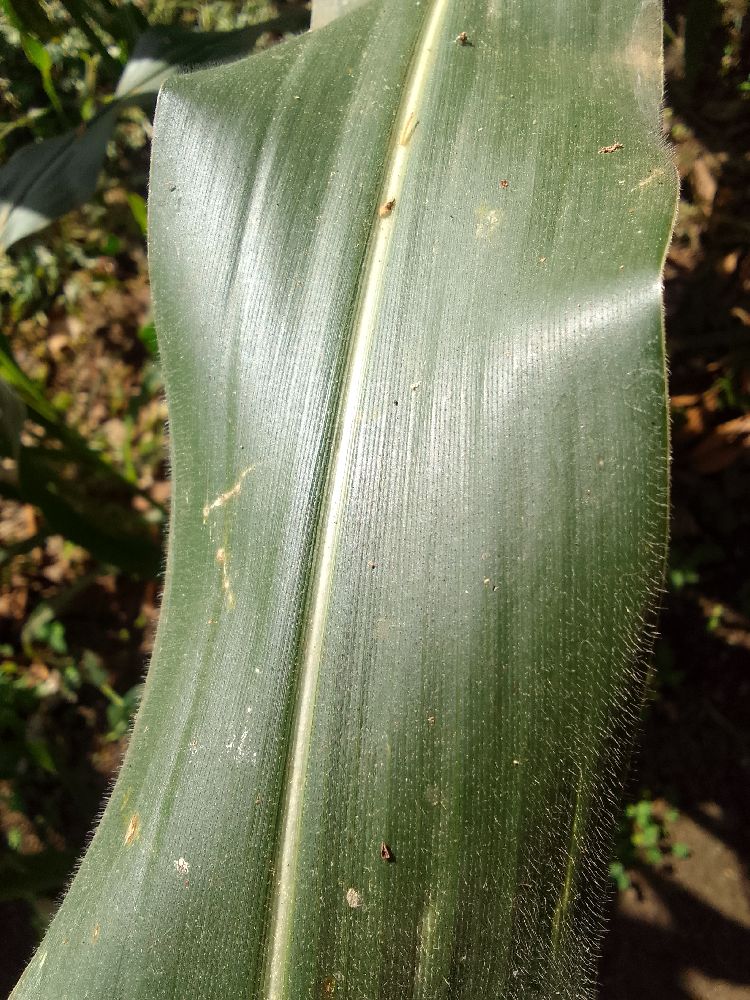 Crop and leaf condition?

maize, healthy
